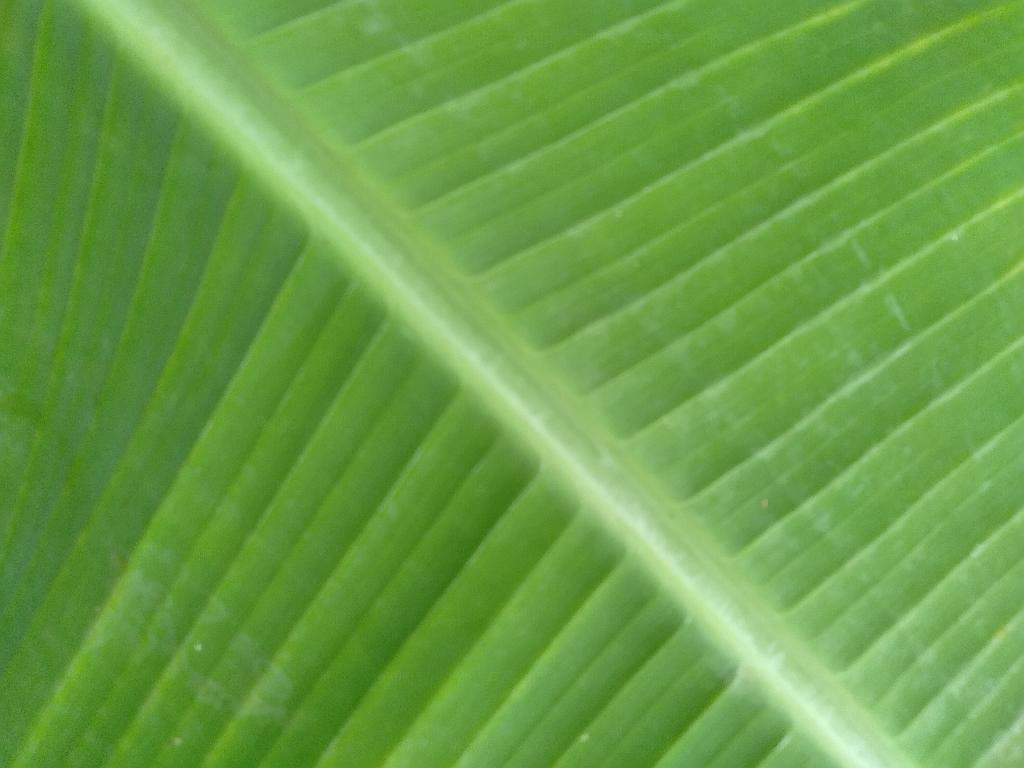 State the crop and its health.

banana, healthy
